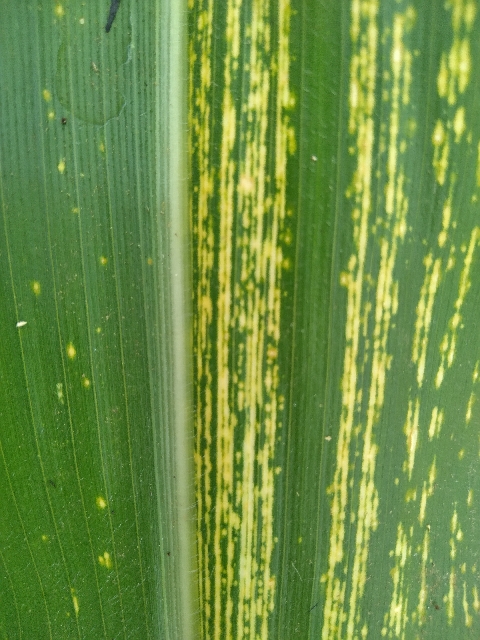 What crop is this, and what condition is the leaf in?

maize, maize streak virus
